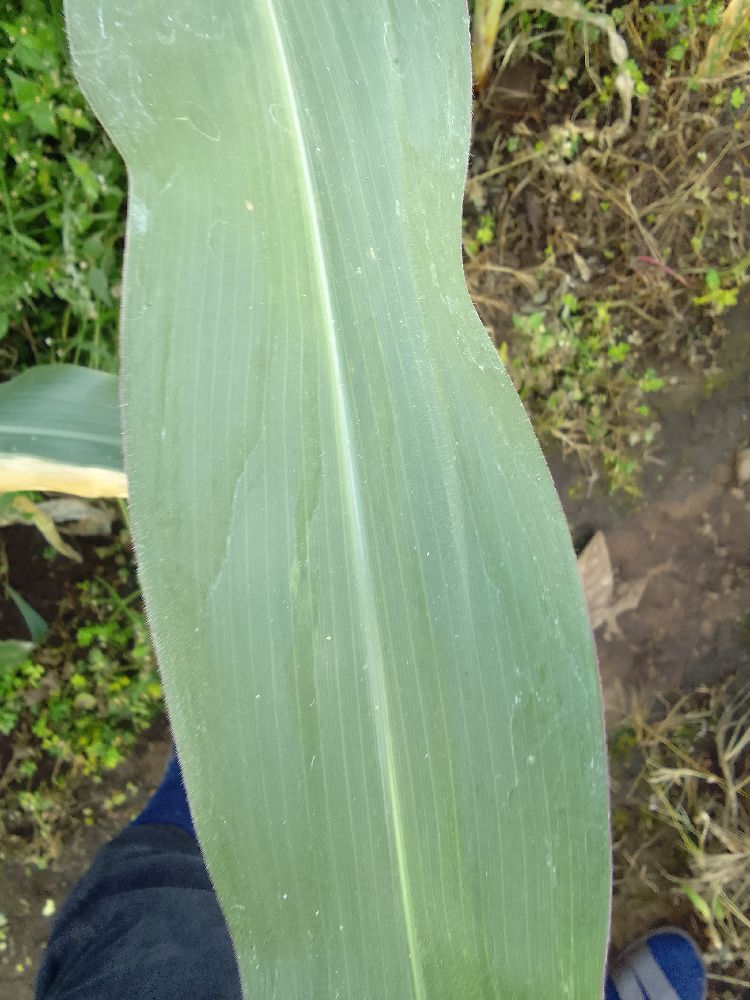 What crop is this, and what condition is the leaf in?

maize, healthy
